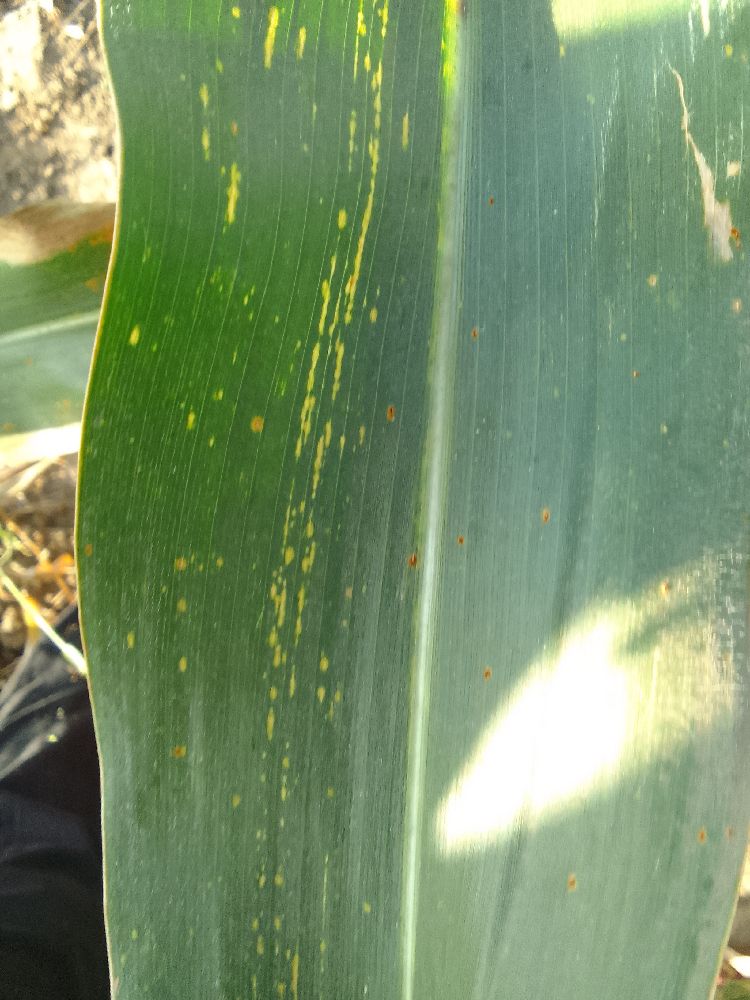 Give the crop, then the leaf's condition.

maize, maize streak virus
